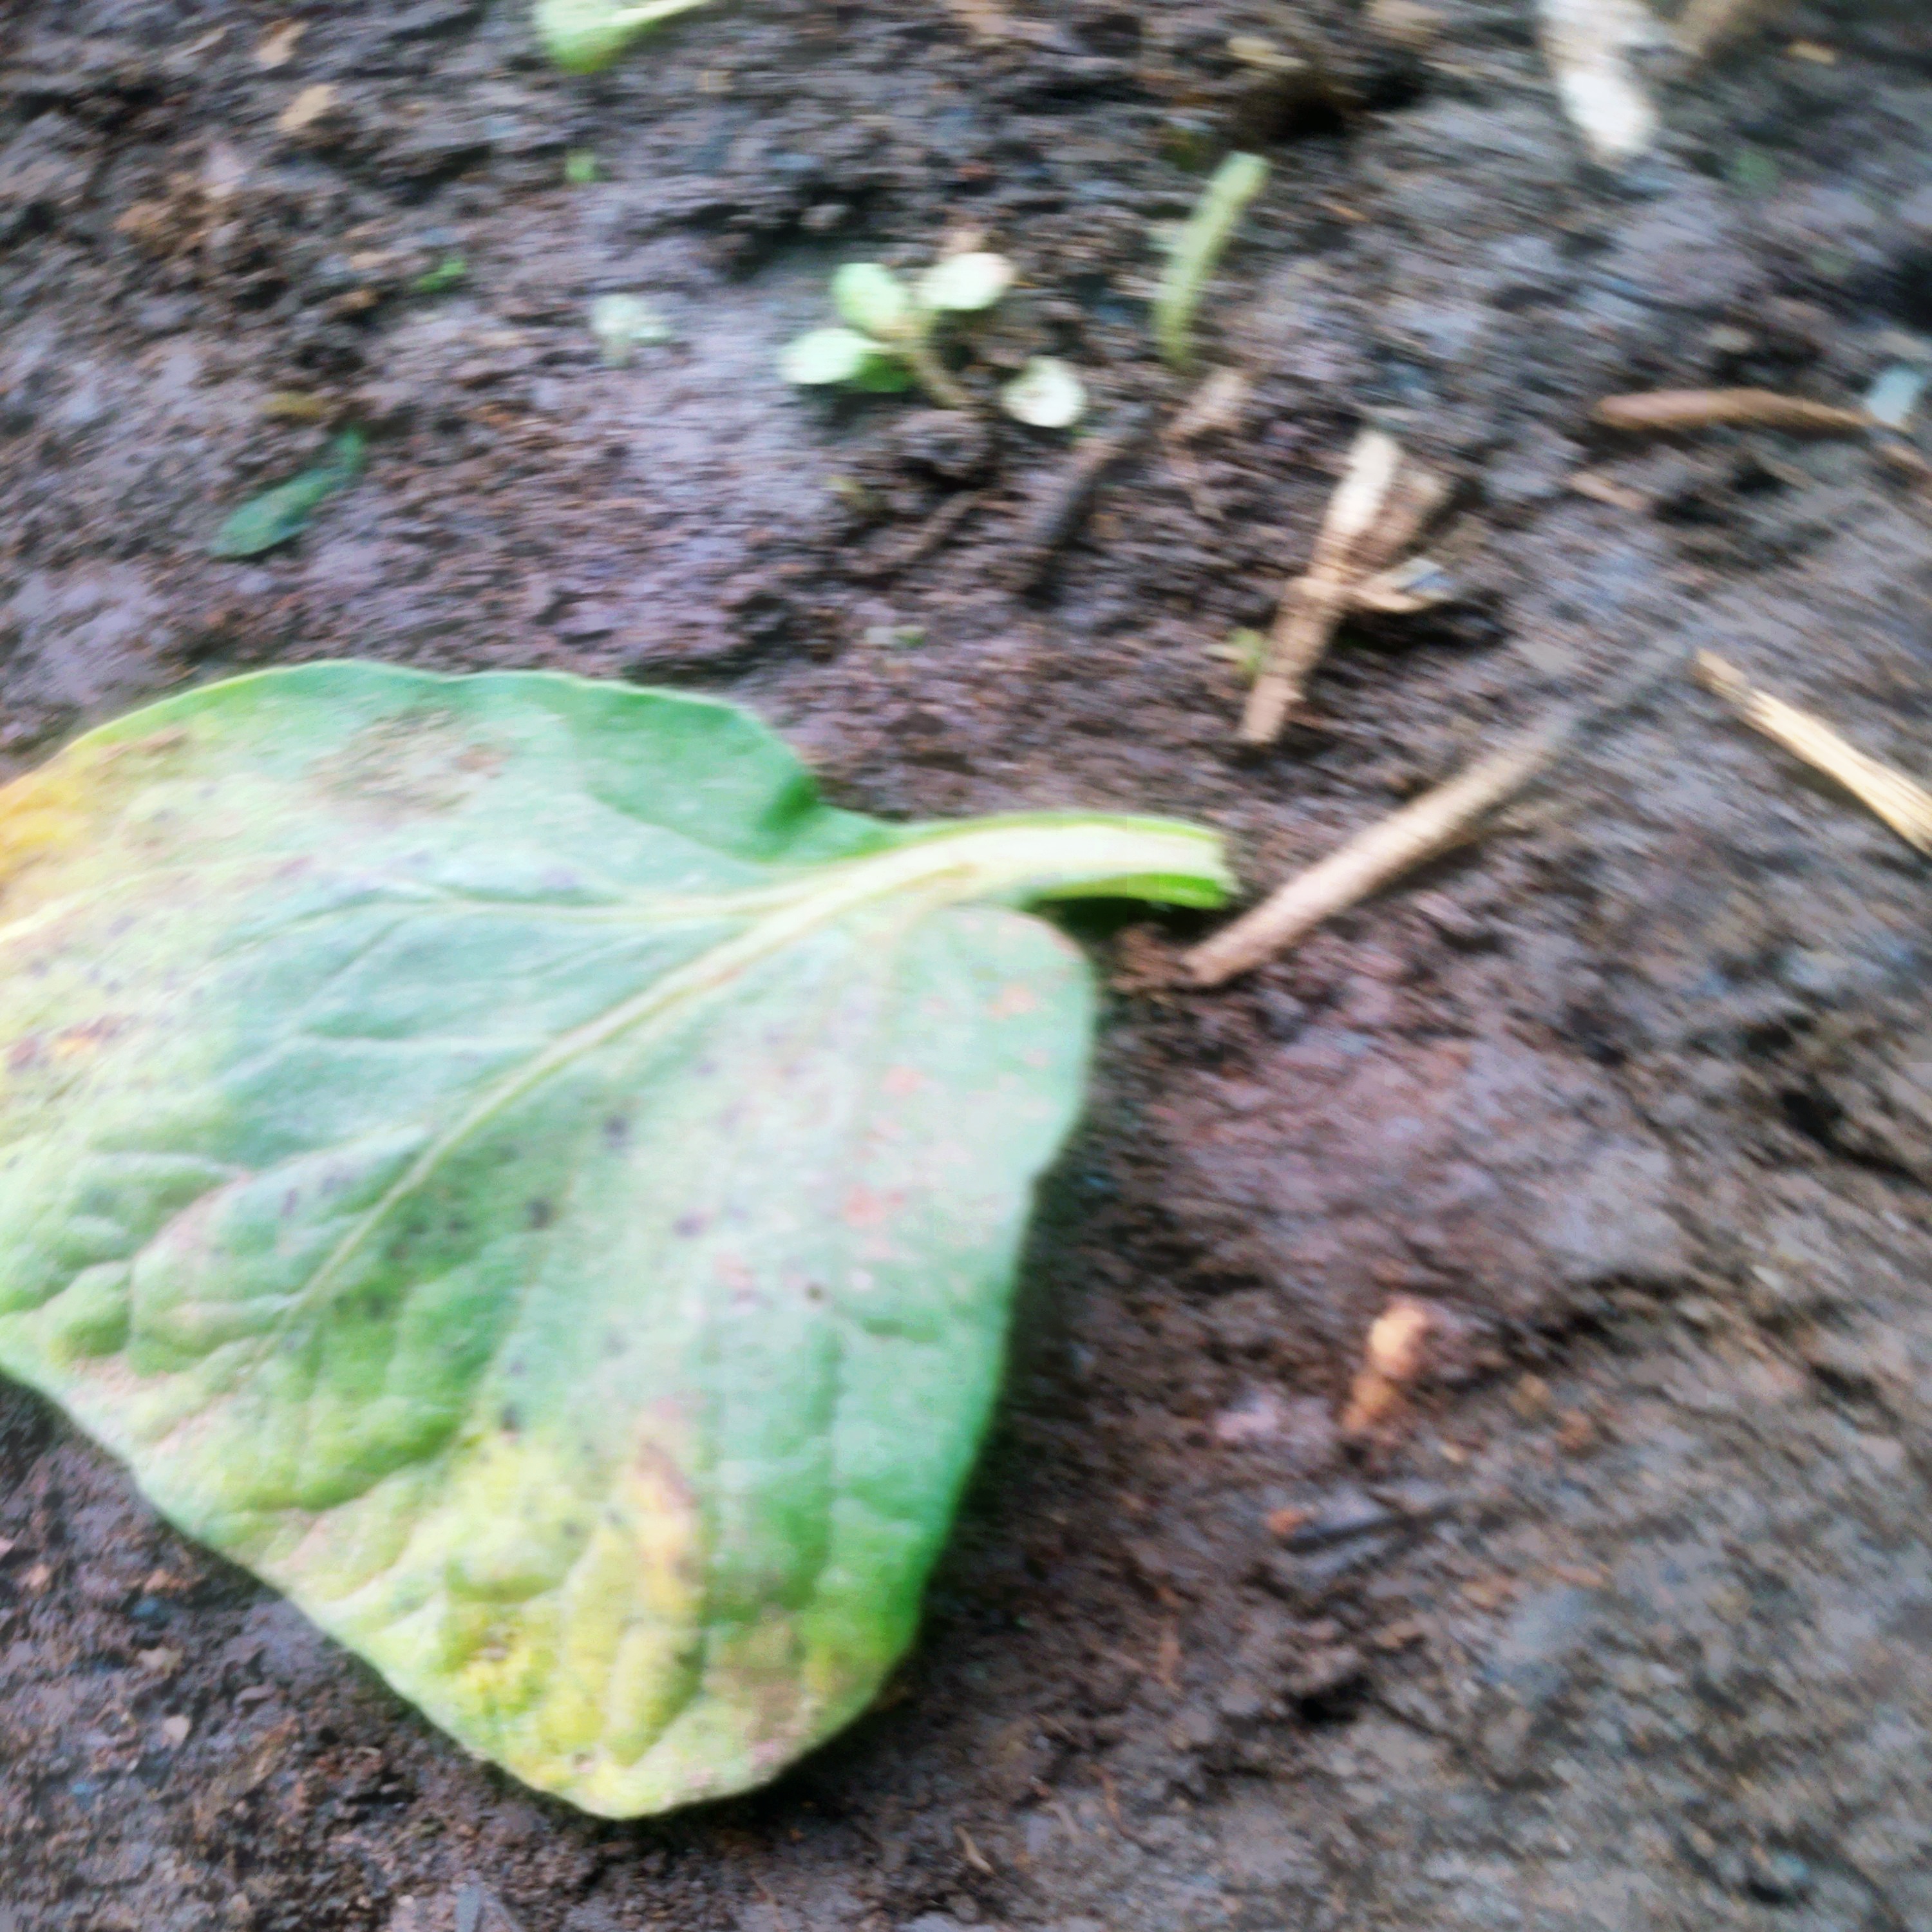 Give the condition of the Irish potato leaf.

late blight
